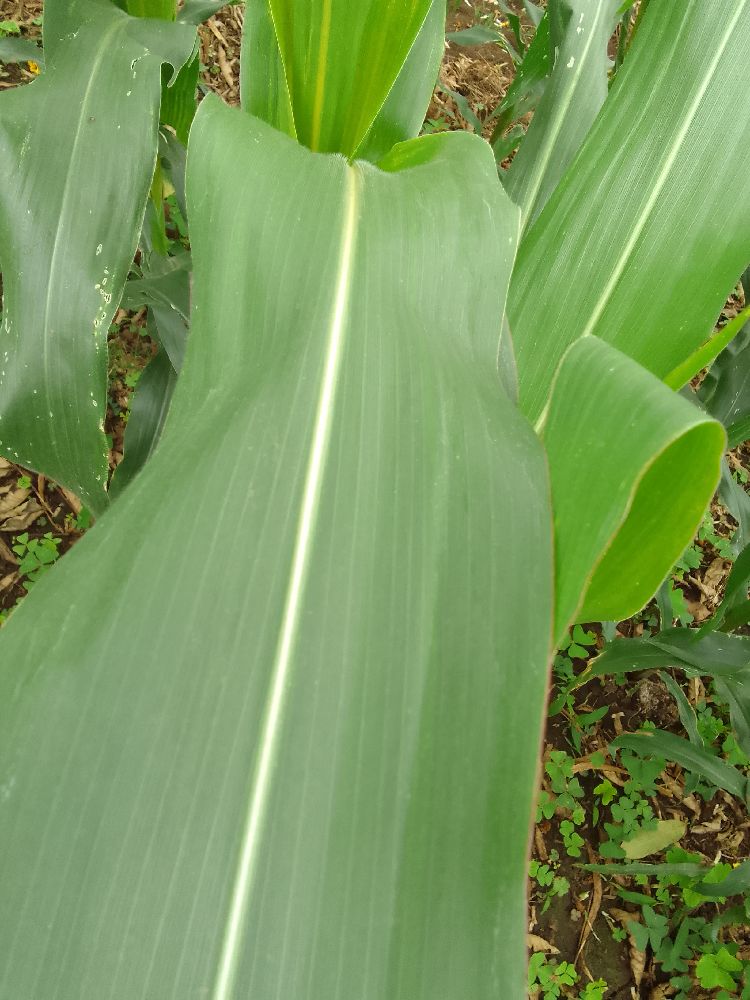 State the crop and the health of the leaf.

maize, healthy
